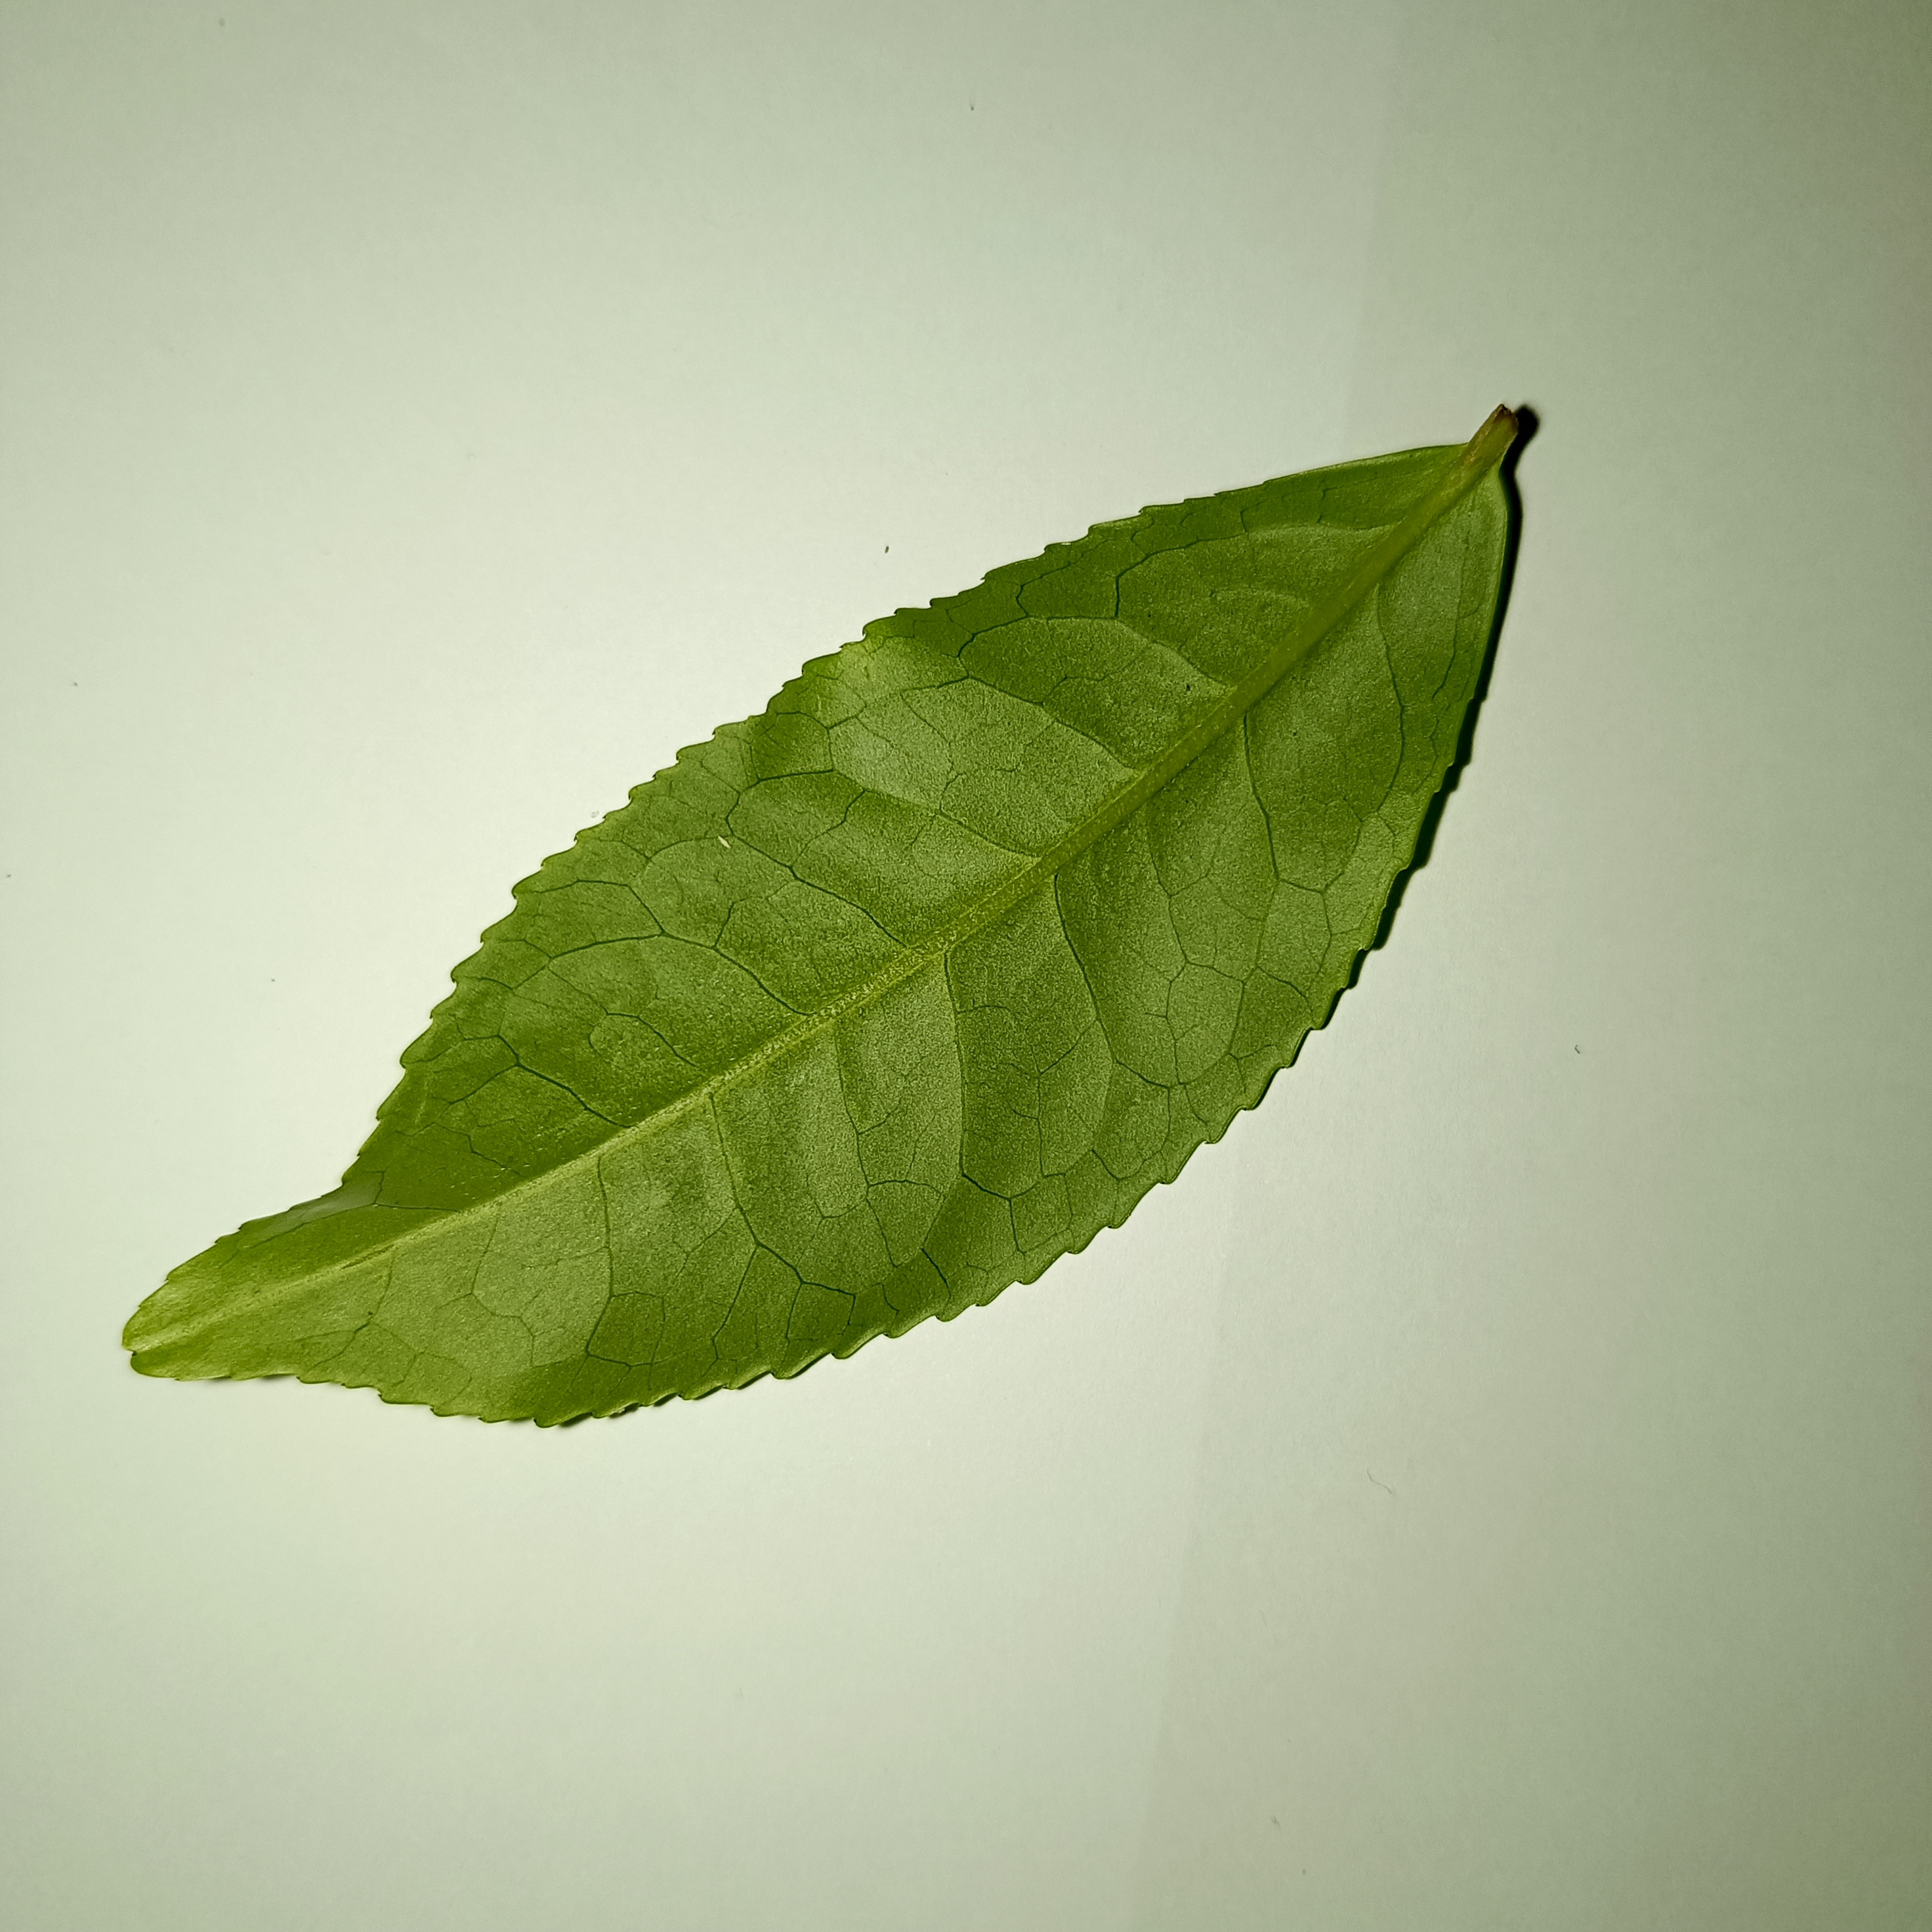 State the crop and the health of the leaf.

tea, healthy
